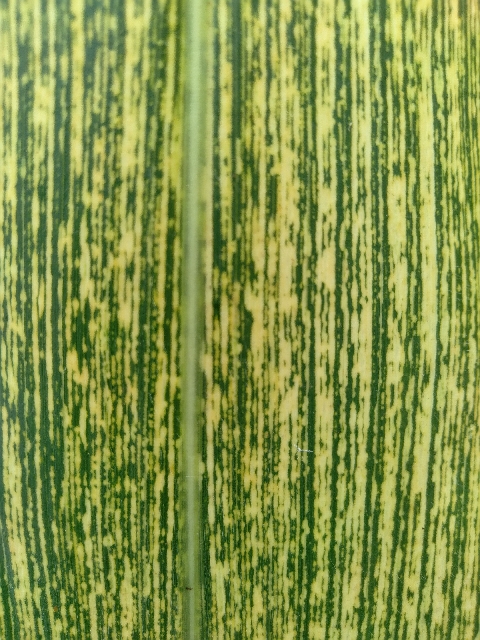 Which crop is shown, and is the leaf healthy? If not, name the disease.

maize, maize streak virus
